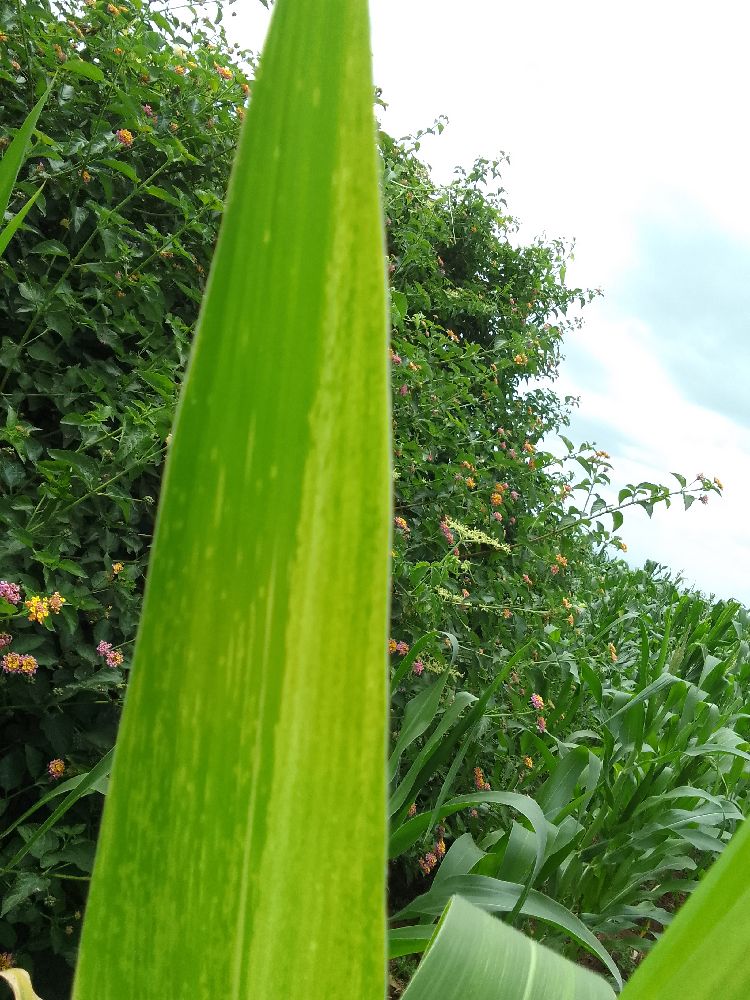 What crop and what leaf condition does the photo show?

maize, maize lethal necrosis
